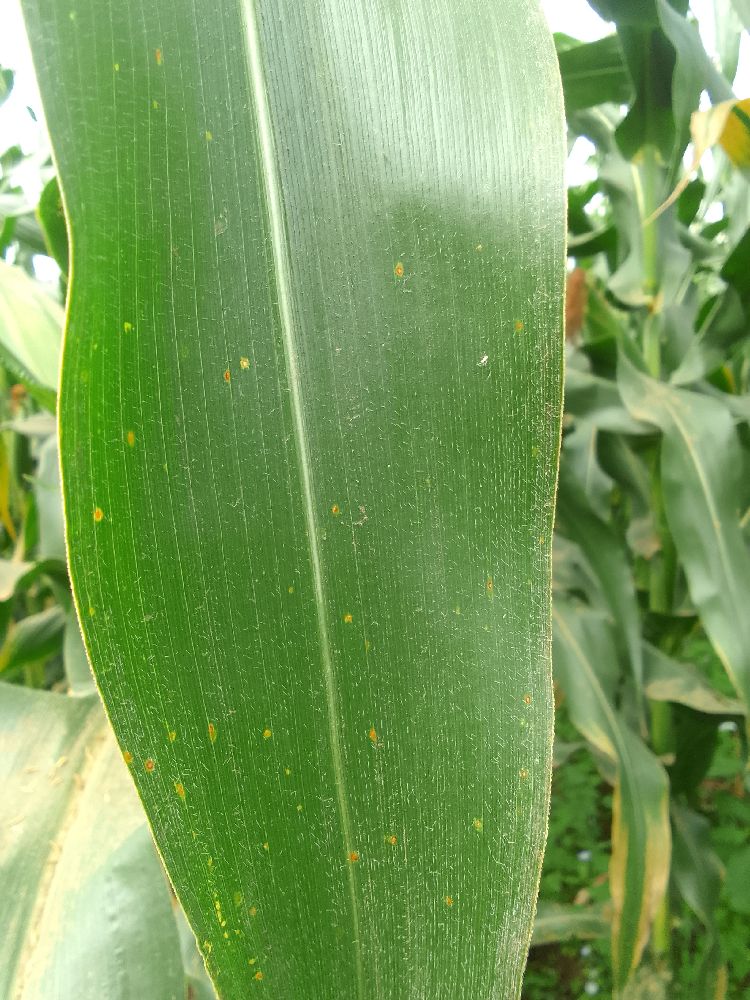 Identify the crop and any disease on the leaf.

maize, healthy
